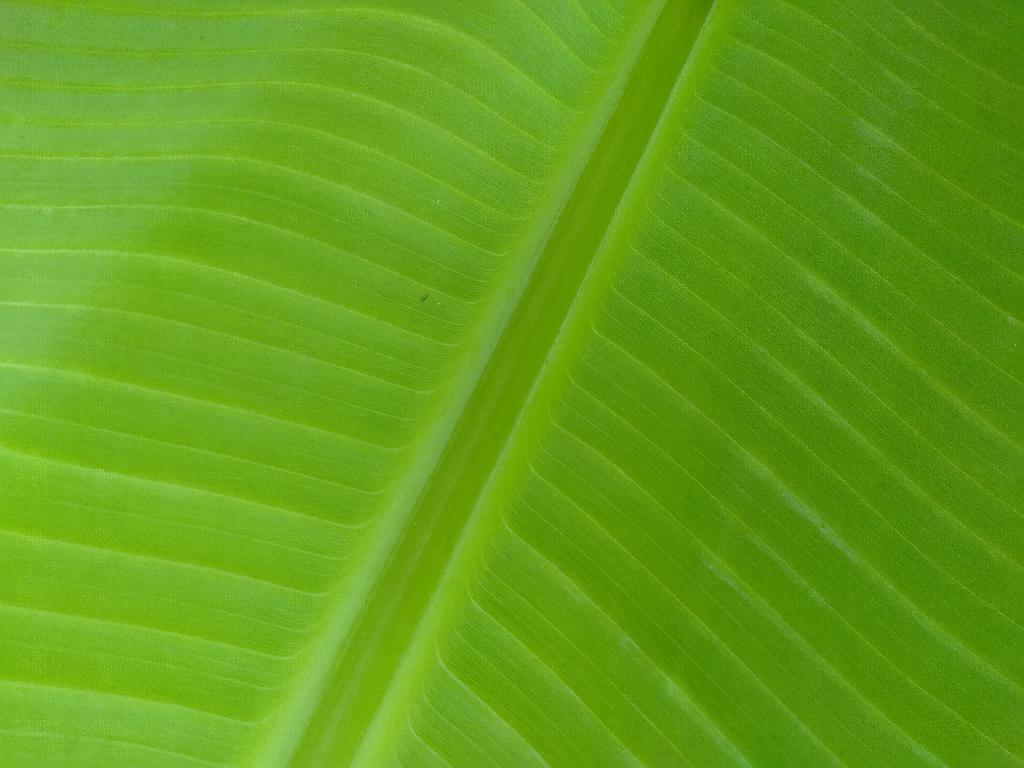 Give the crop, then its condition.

banana, healthy
